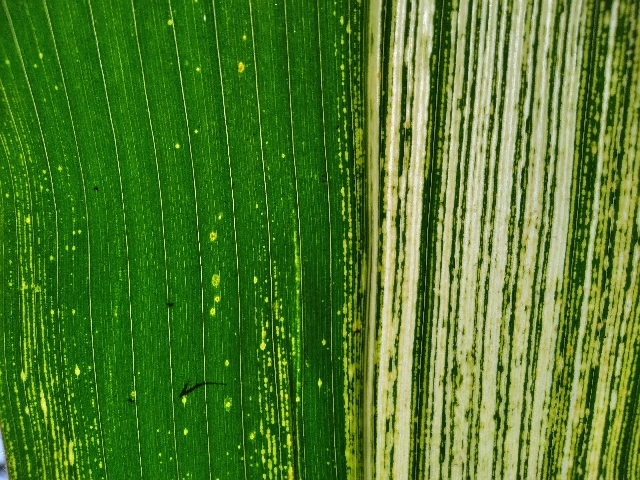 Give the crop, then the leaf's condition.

maize, maize streak virus
